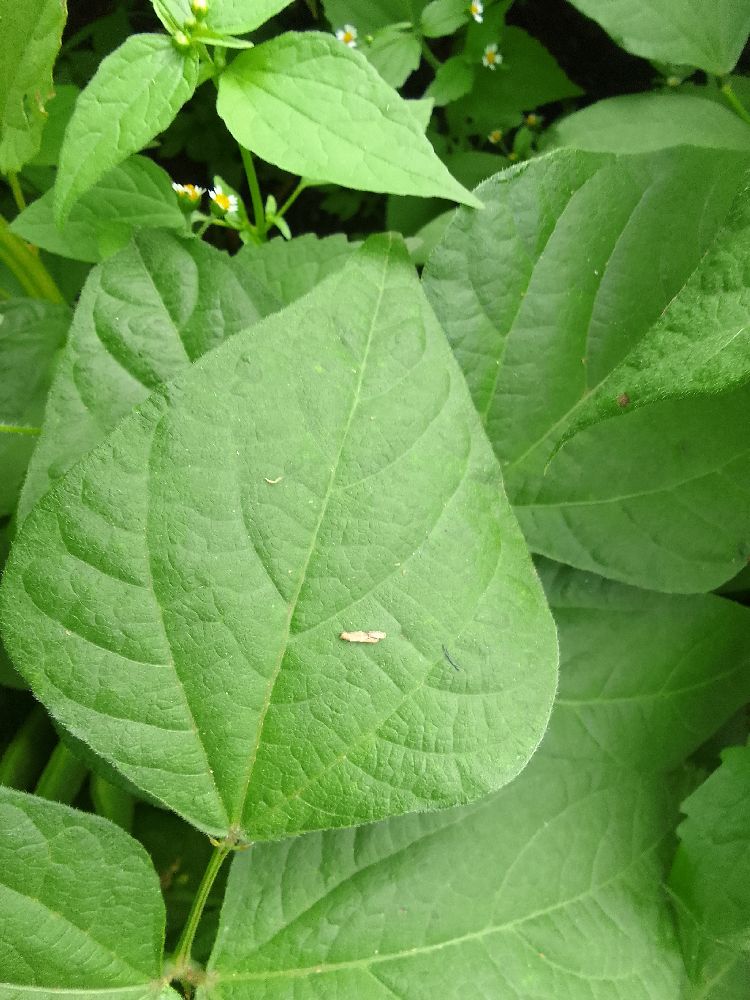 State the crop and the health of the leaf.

common bean, healthy
